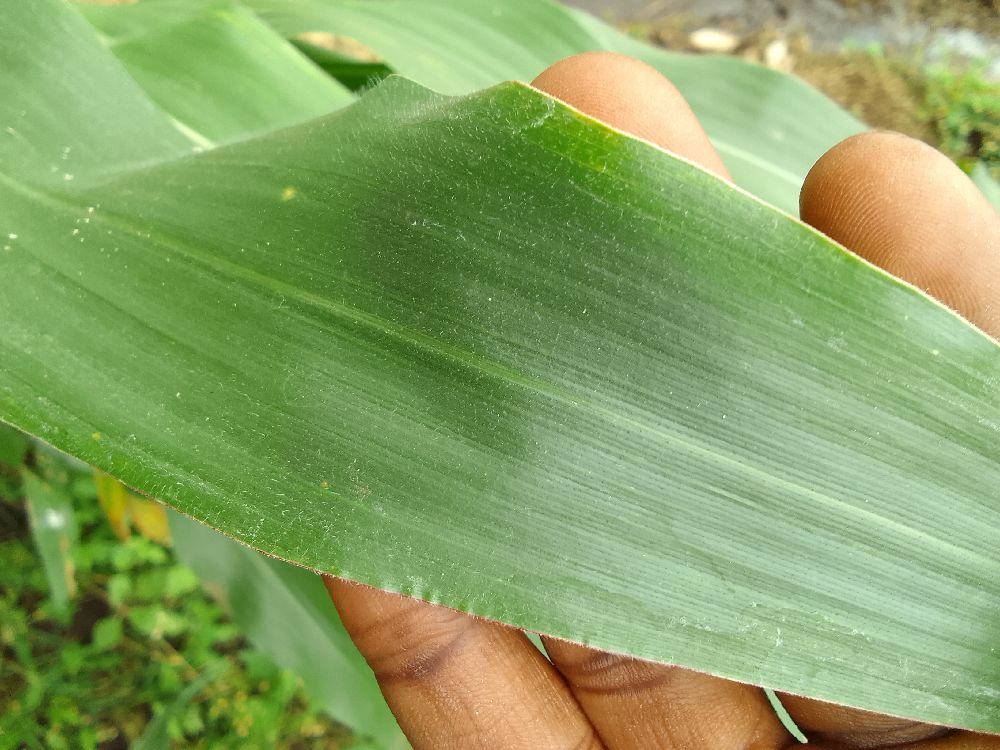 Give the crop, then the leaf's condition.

maize, healthy
